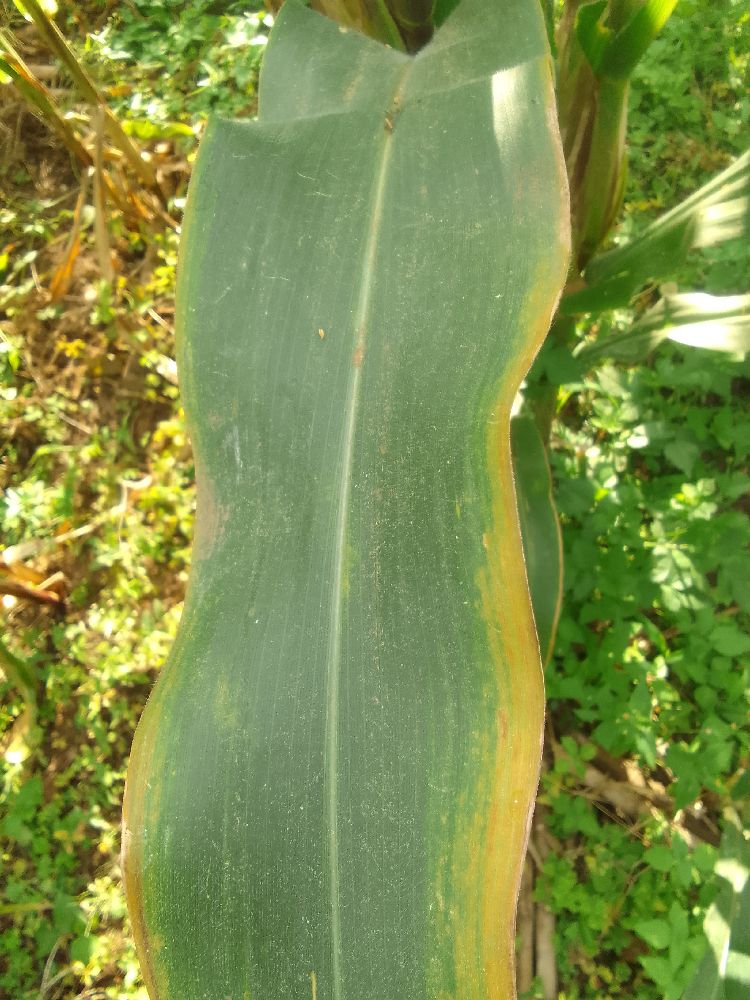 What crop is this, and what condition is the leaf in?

maize, maize lethal necrosis
